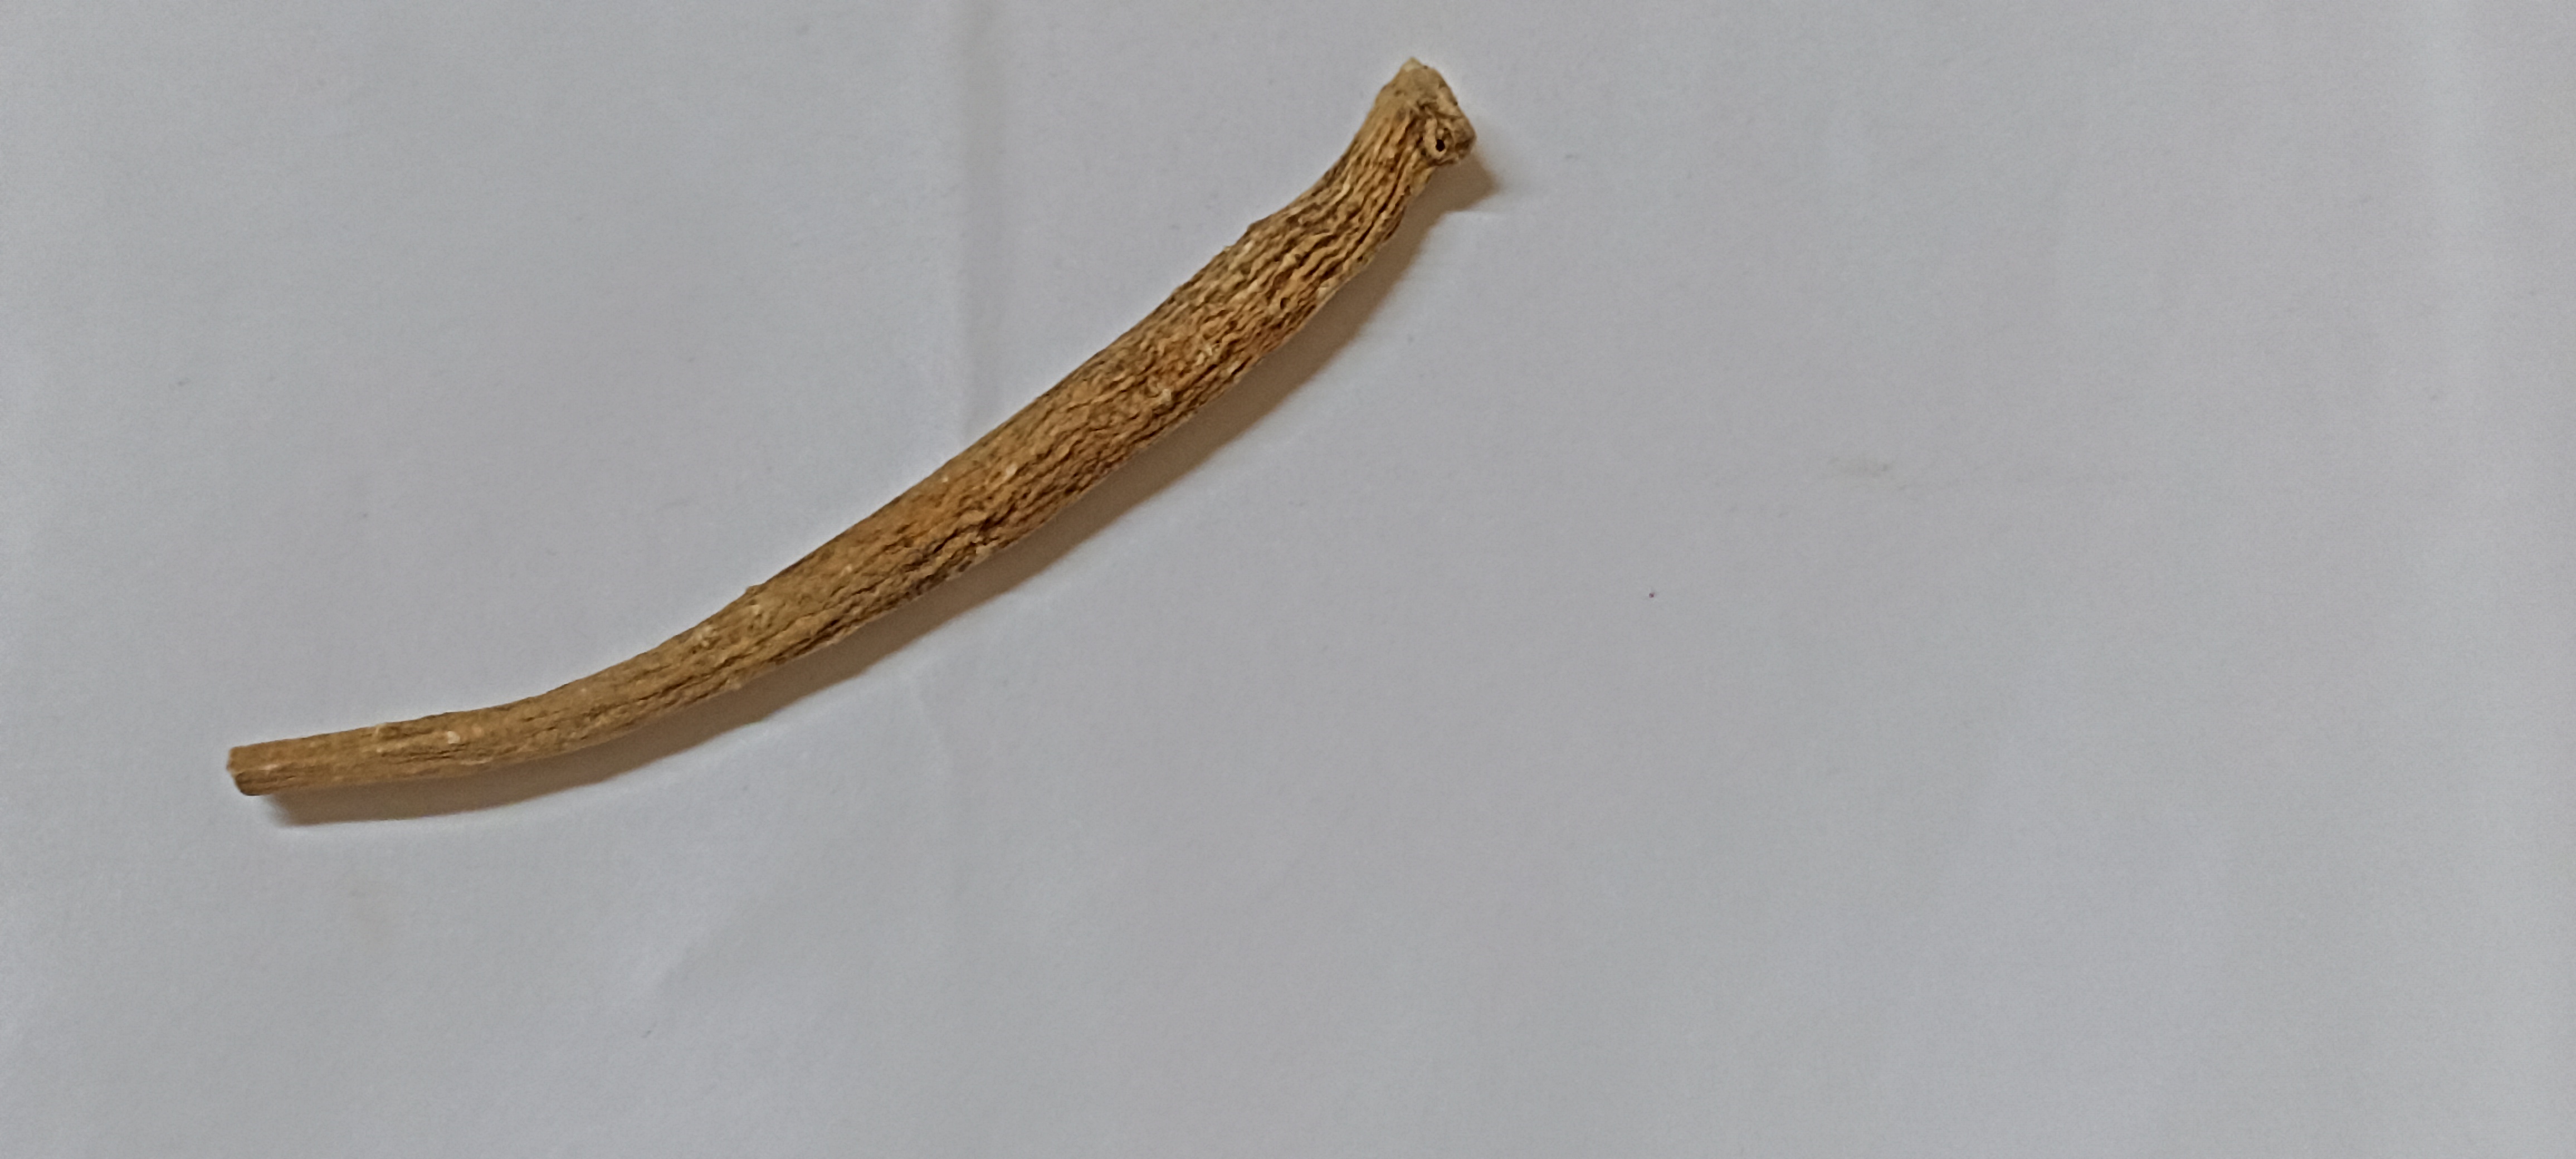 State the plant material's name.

ashwagandha
